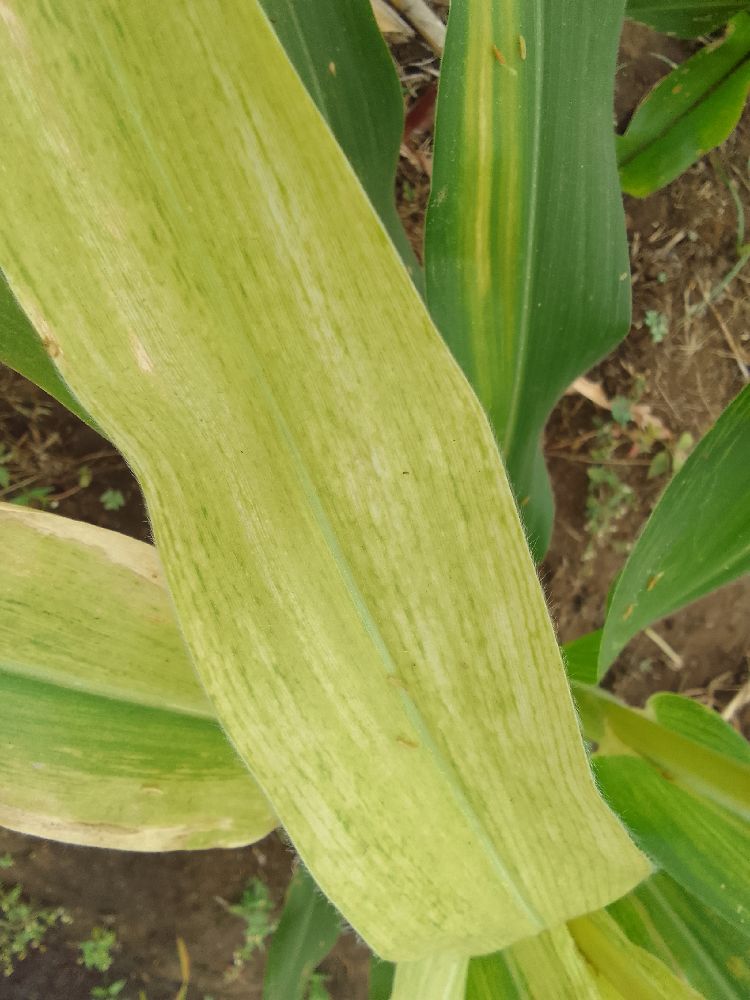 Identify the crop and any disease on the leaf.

maize, maize lethal necrosis
